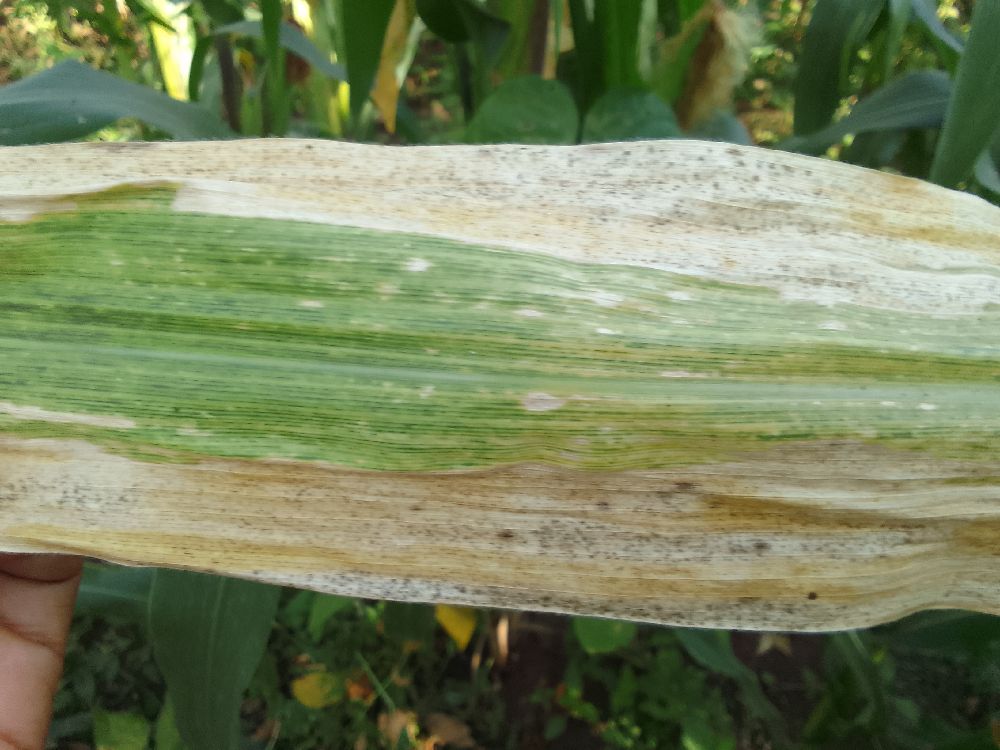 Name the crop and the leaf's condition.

maize, maize lethal necrosis
